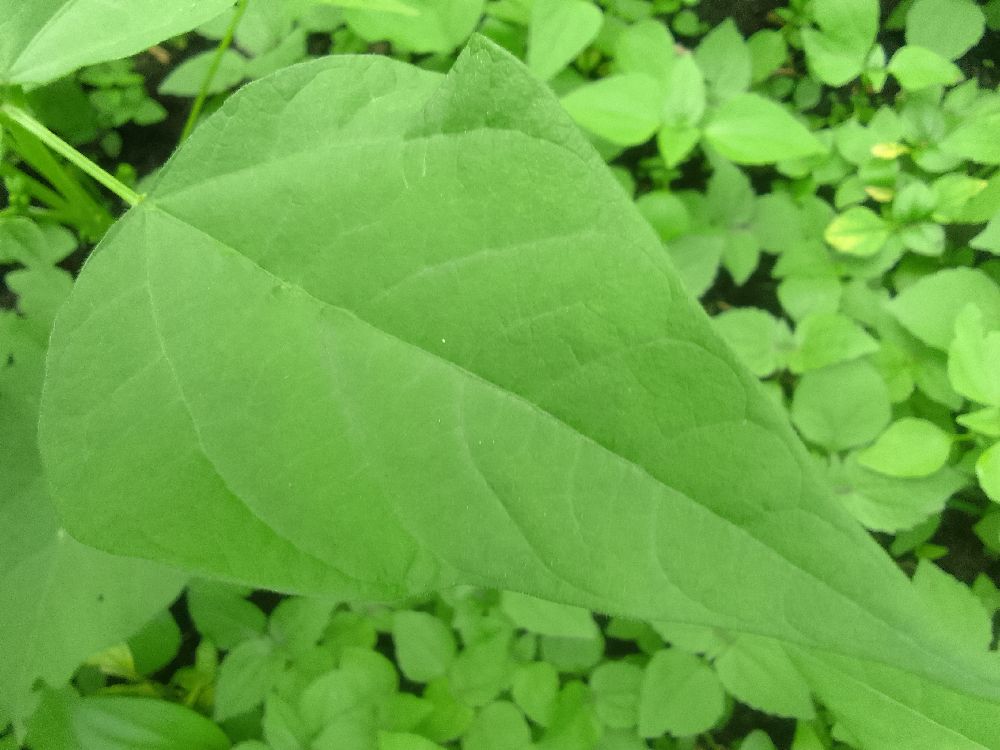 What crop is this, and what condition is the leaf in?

common bean, healthy
